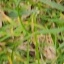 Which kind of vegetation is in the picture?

grass
